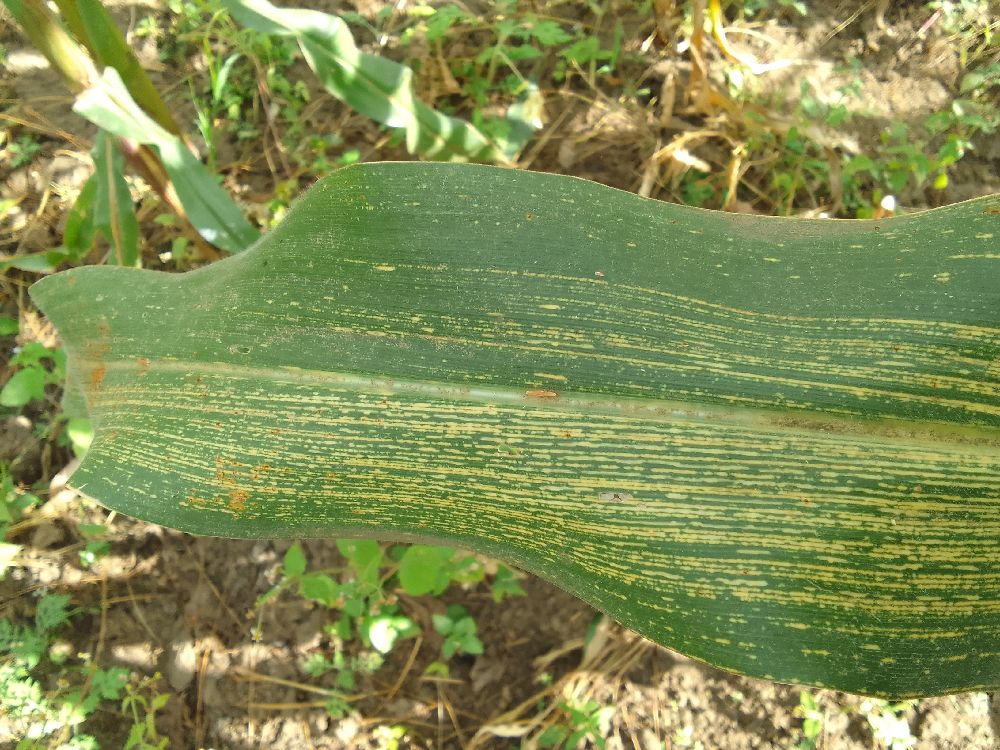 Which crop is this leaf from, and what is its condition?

maize, maize streak virus
